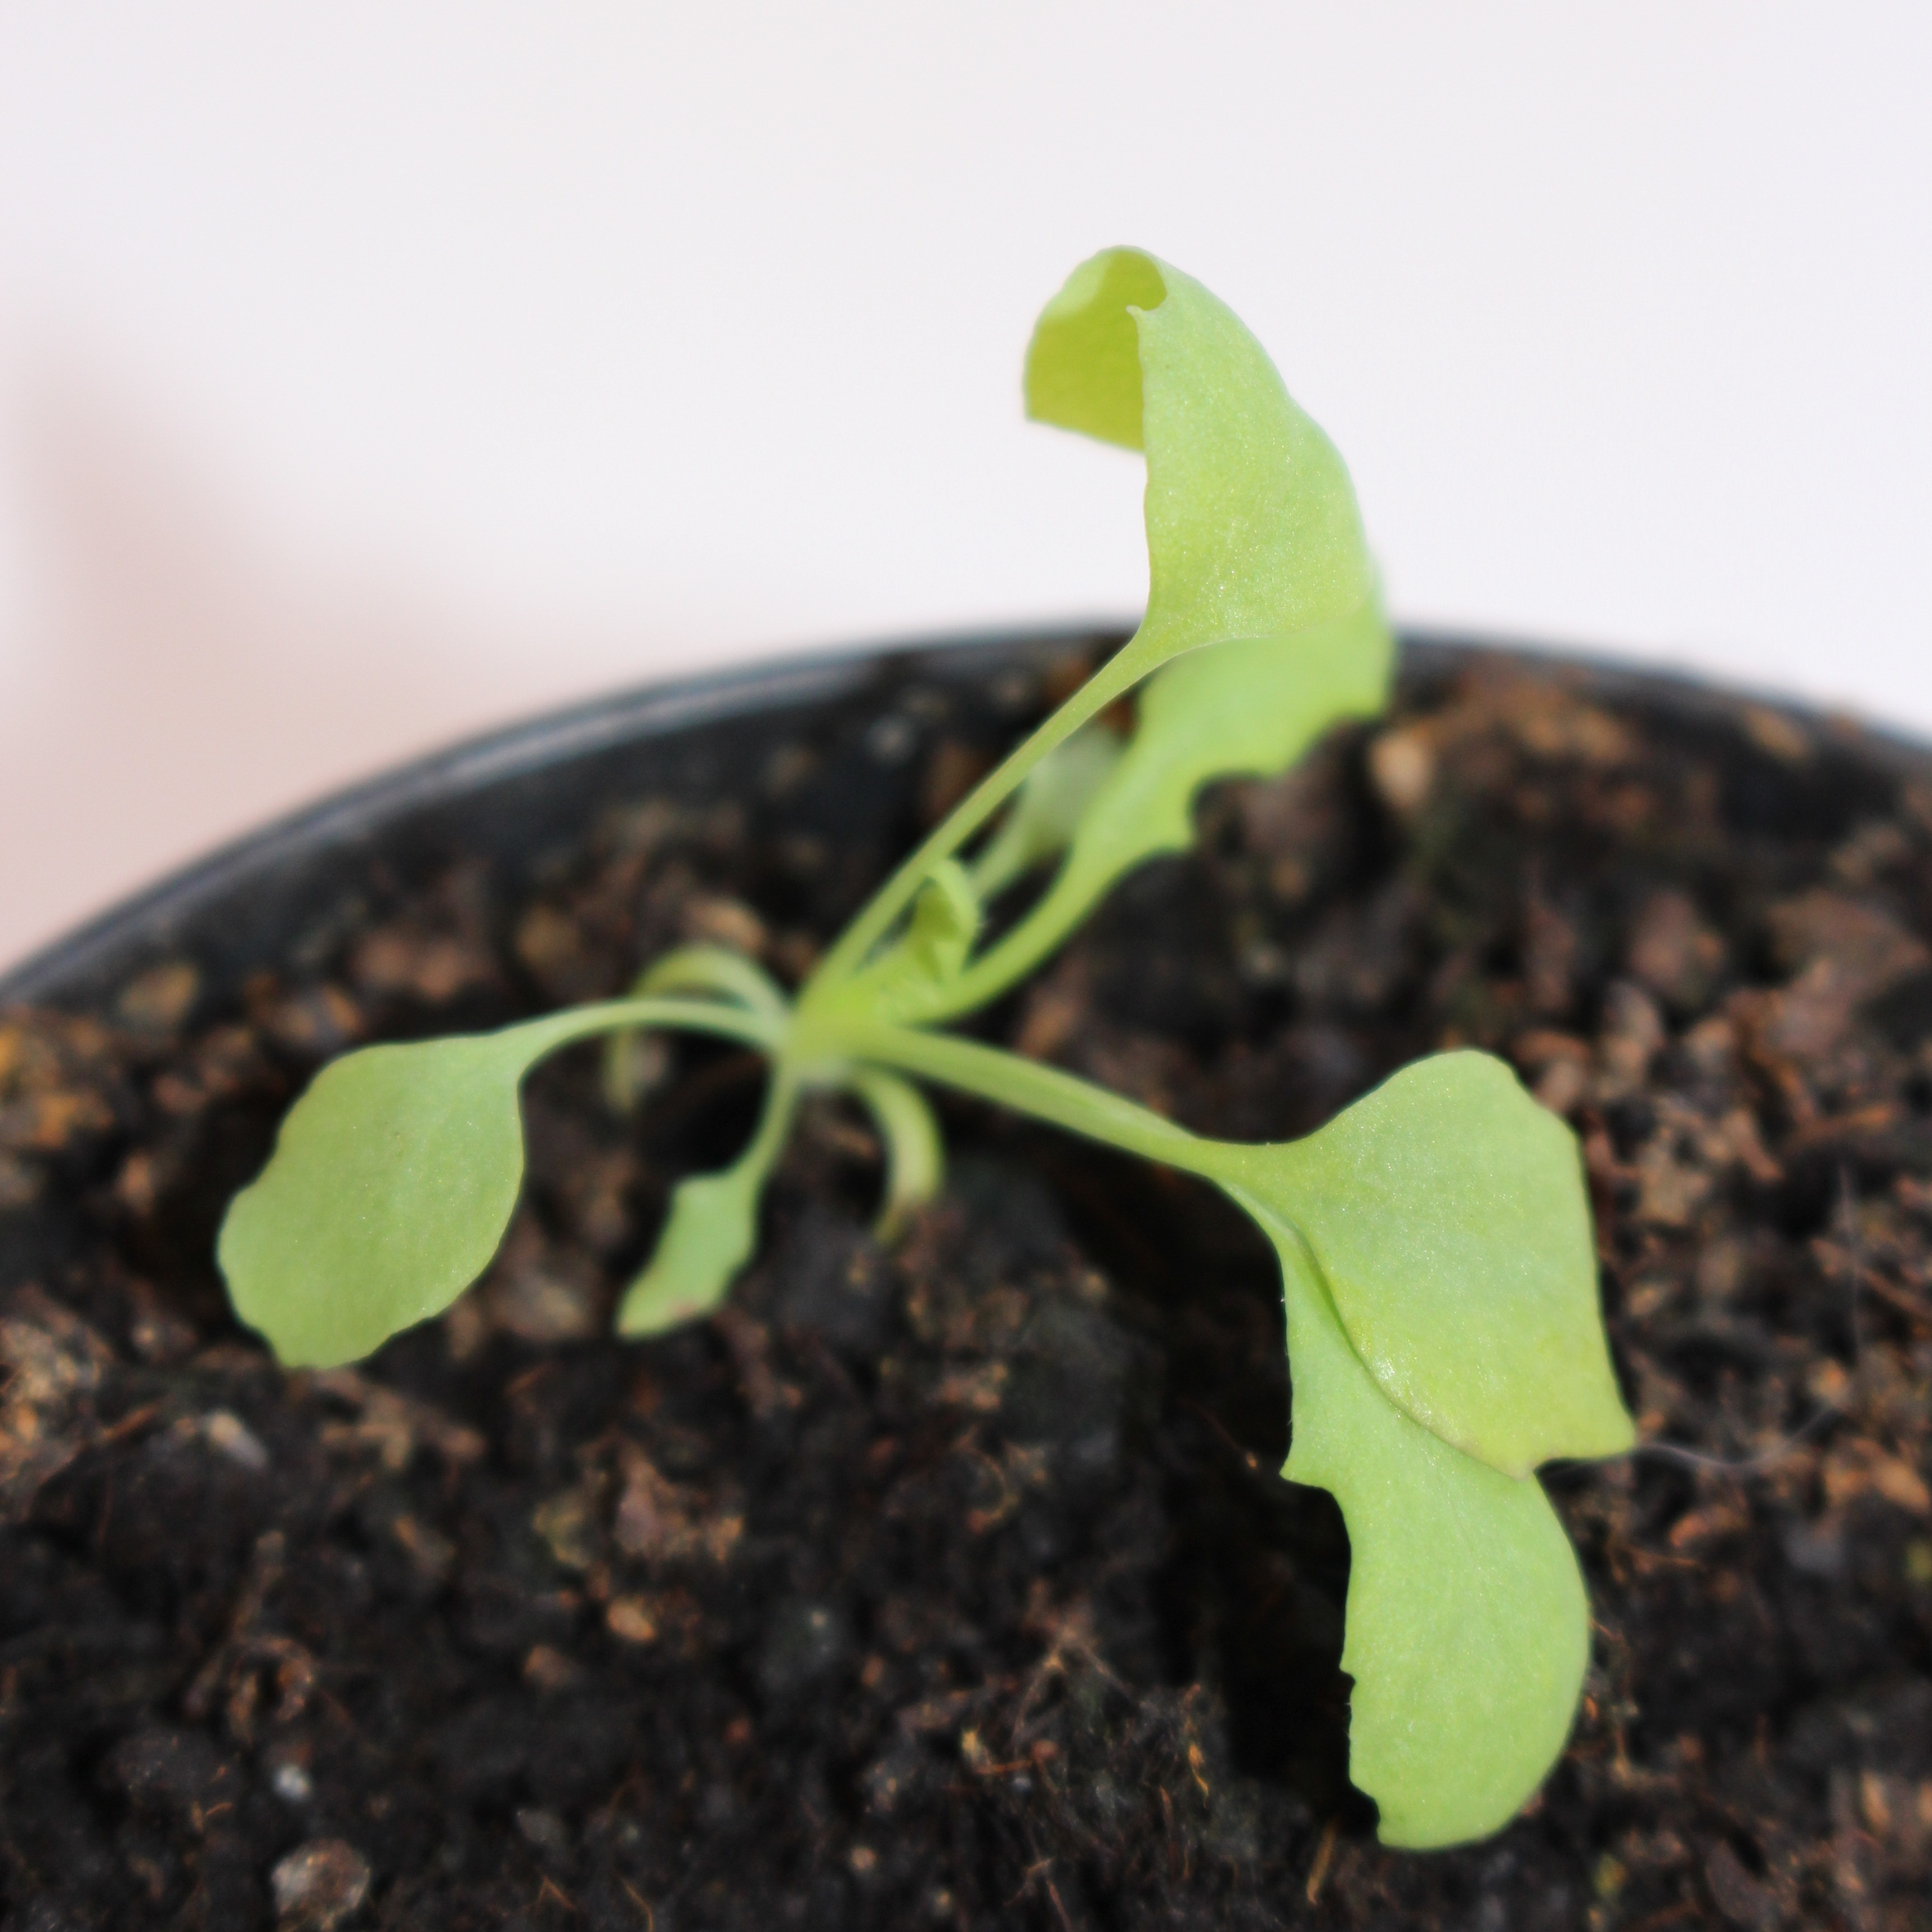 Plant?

Papaver rhoeas
